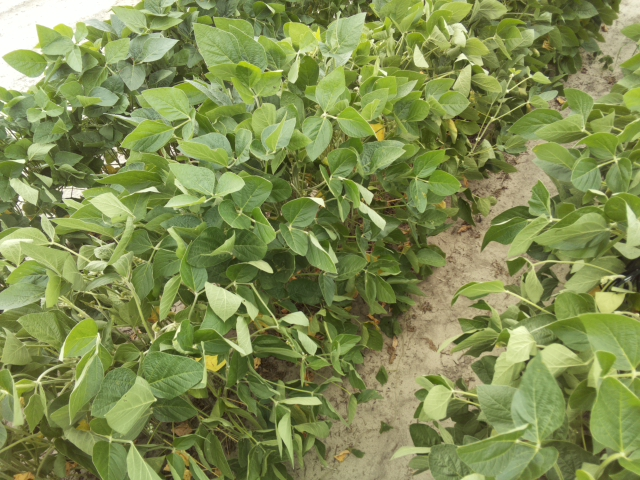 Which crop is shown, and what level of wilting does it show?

soybean, slight leaflet or petiole turgor loss in upper canopy
